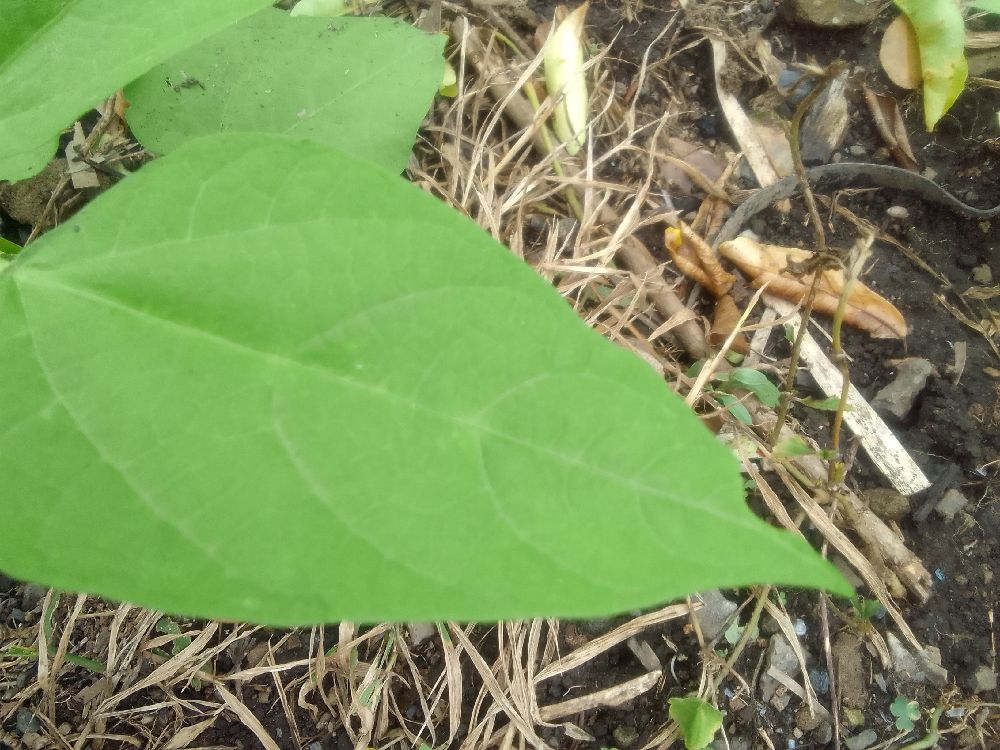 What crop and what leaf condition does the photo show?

common bean, healthy
